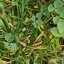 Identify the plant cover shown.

unstructured weed
